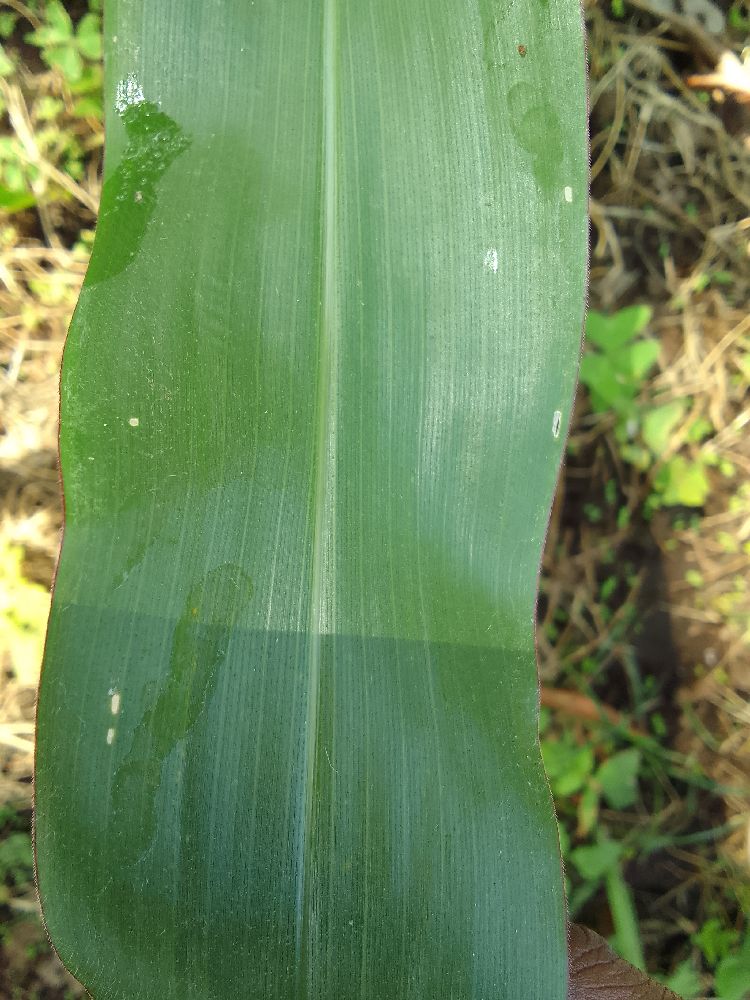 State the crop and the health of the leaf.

maize, healthy
